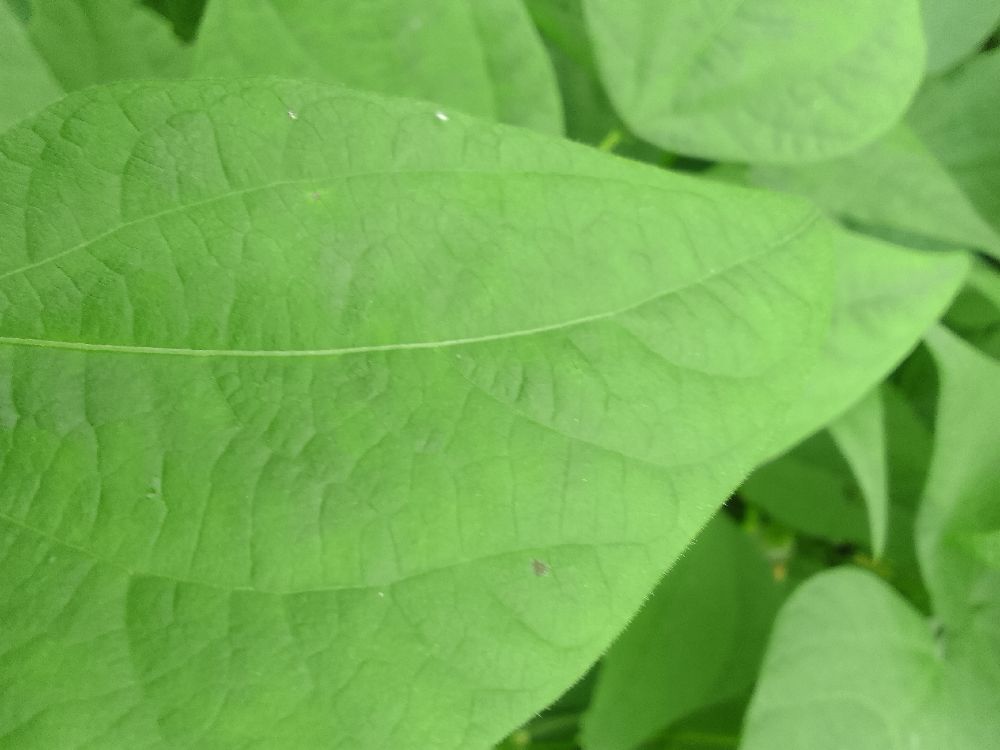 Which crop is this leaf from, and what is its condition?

common bean, healthy
